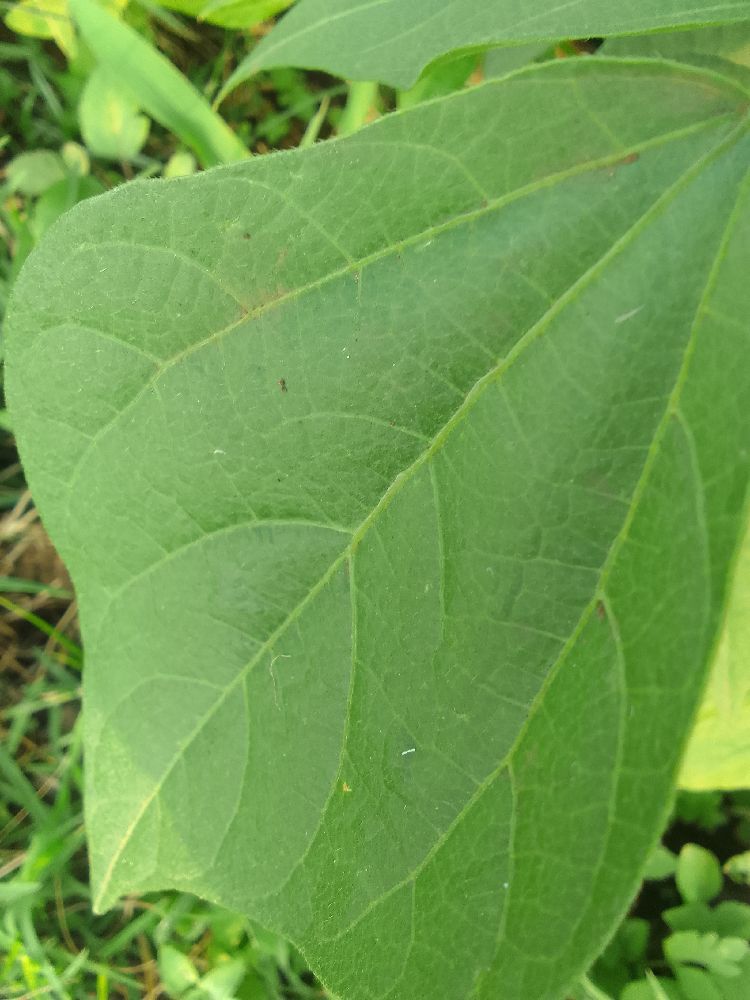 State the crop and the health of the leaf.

common bean, healthy
